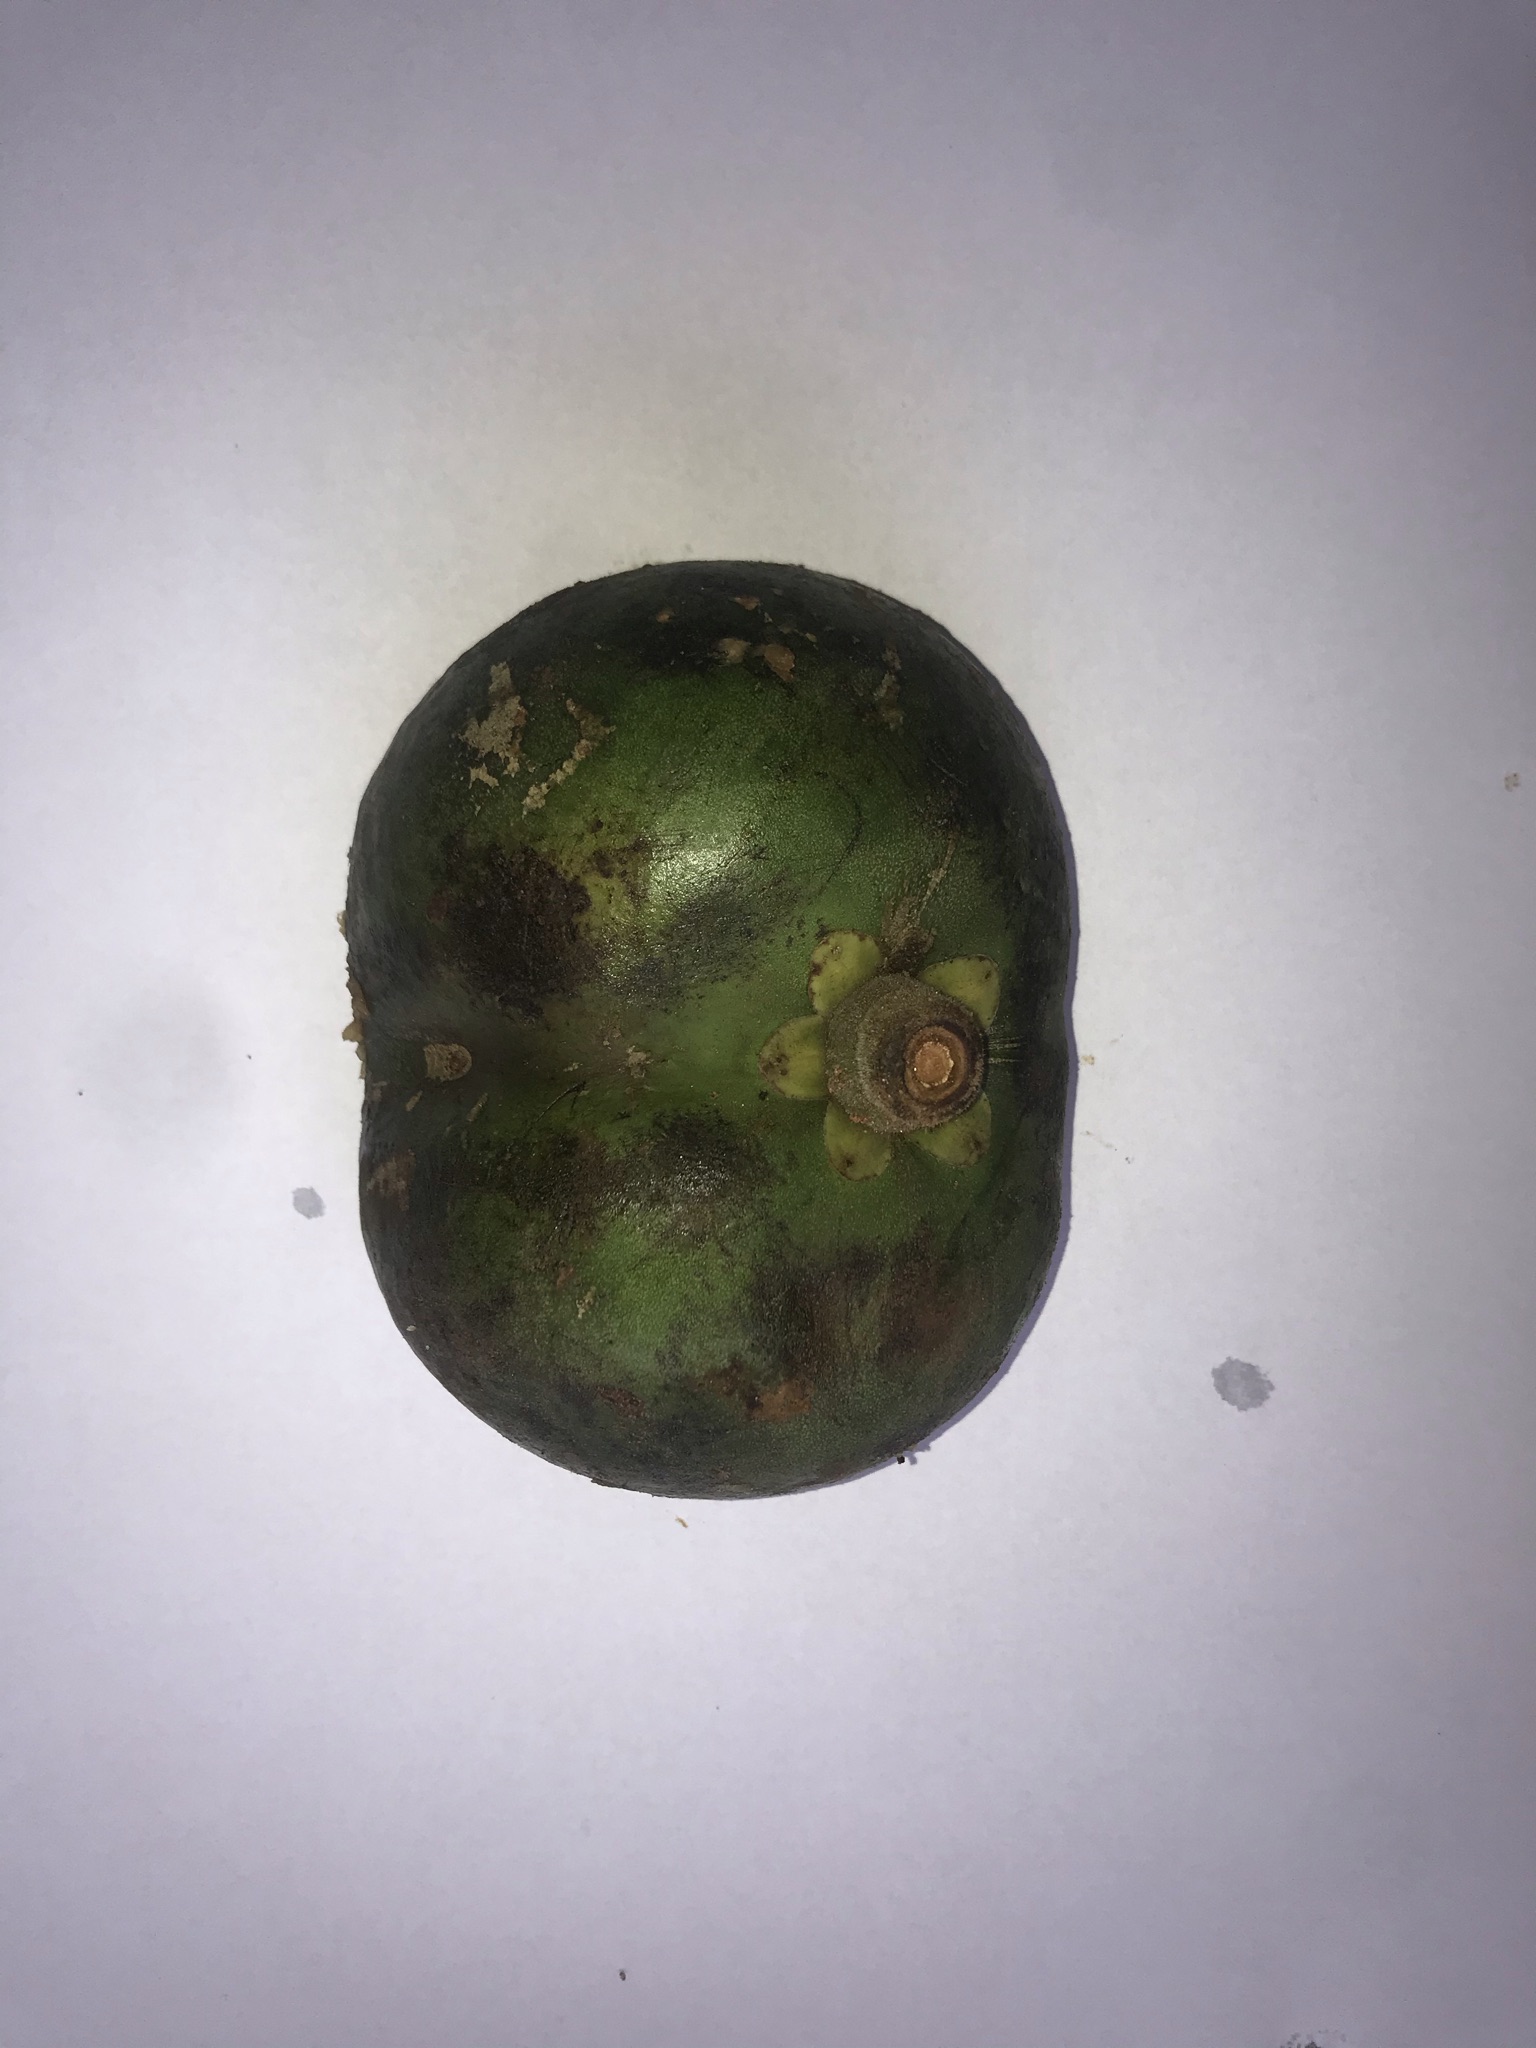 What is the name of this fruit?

pequi
